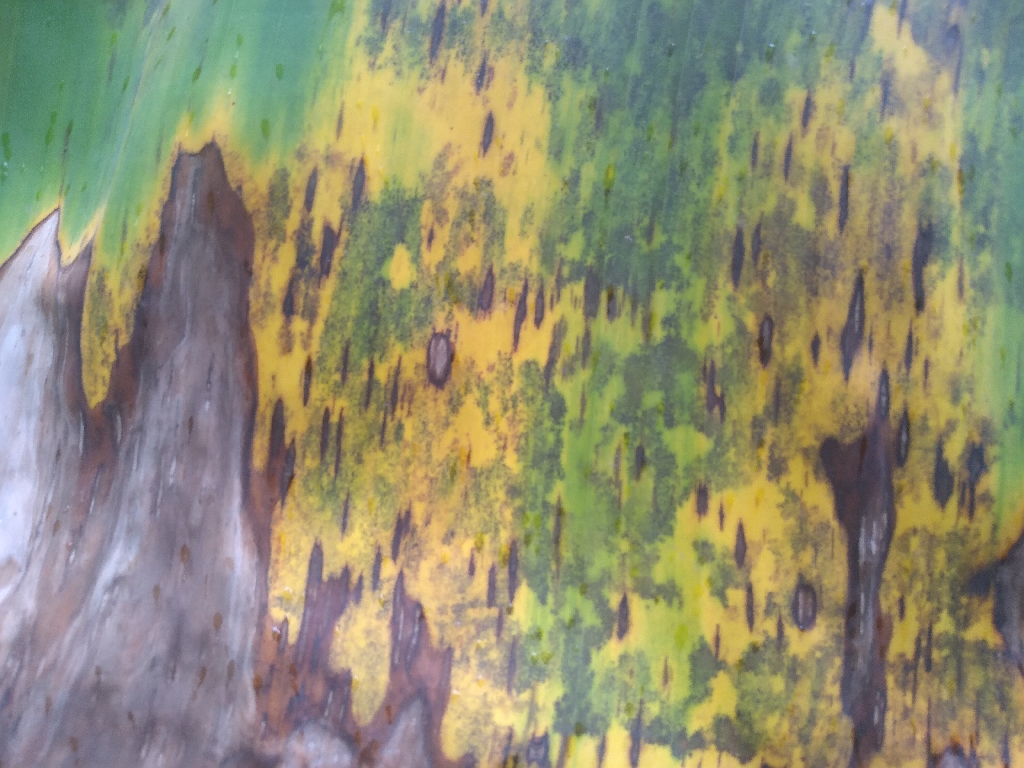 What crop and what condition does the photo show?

banana, black sigatoka
